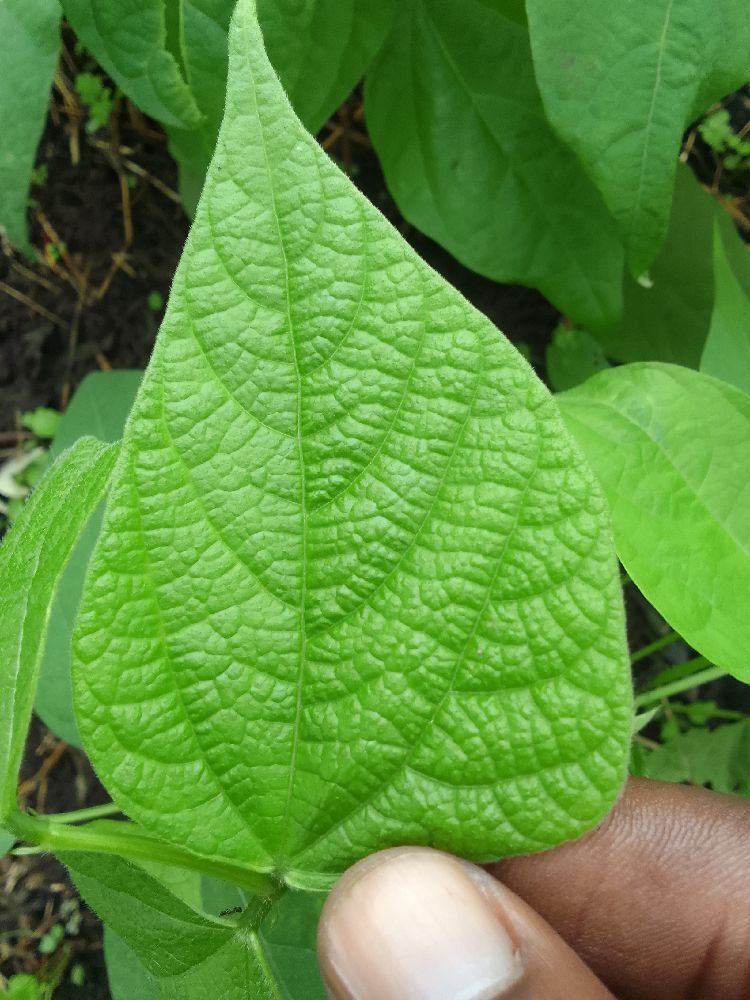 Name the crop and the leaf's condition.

common bean, healthy
